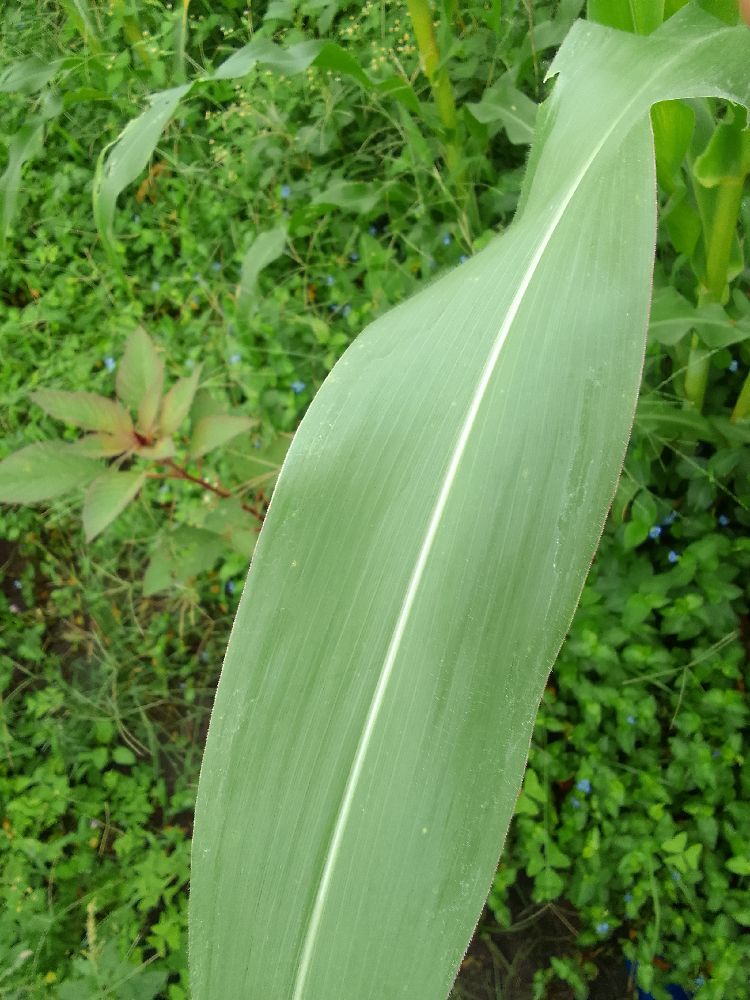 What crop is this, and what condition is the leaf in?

maize, healthy
